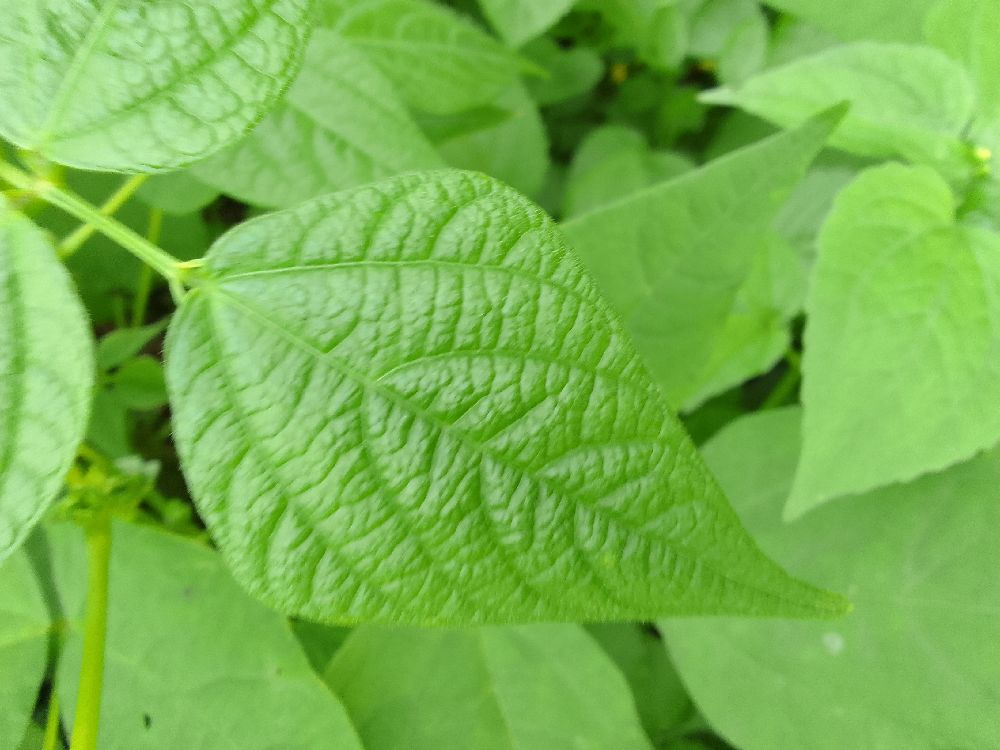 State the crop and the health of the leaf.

common bean, healthy
